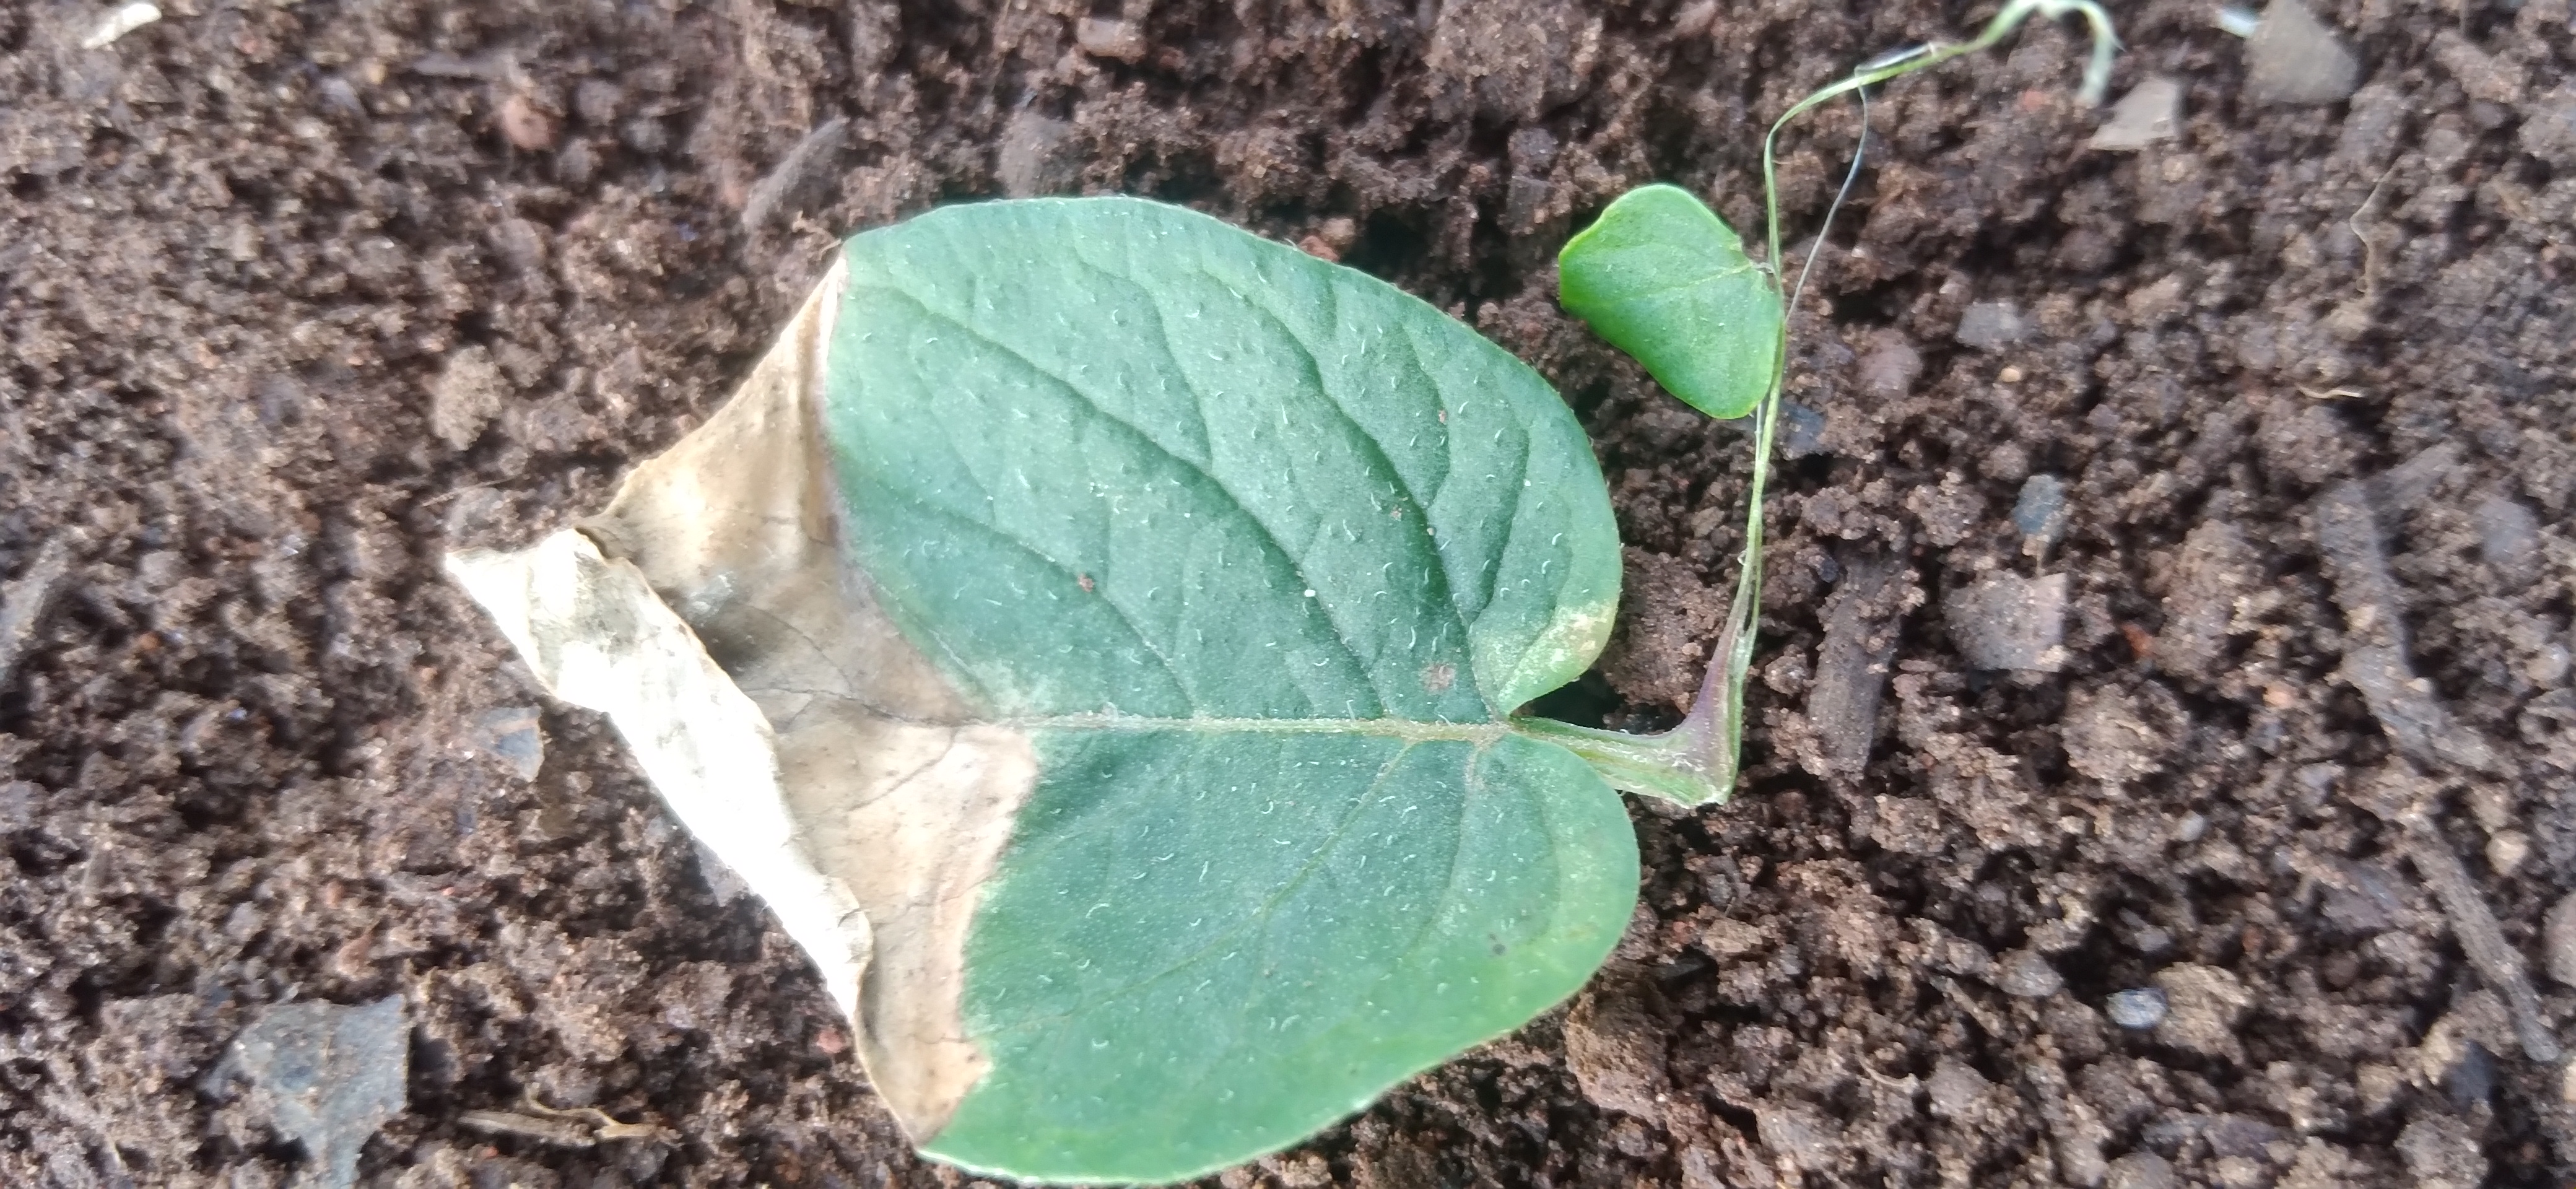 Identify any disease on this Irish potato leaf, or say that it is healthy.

early blight
